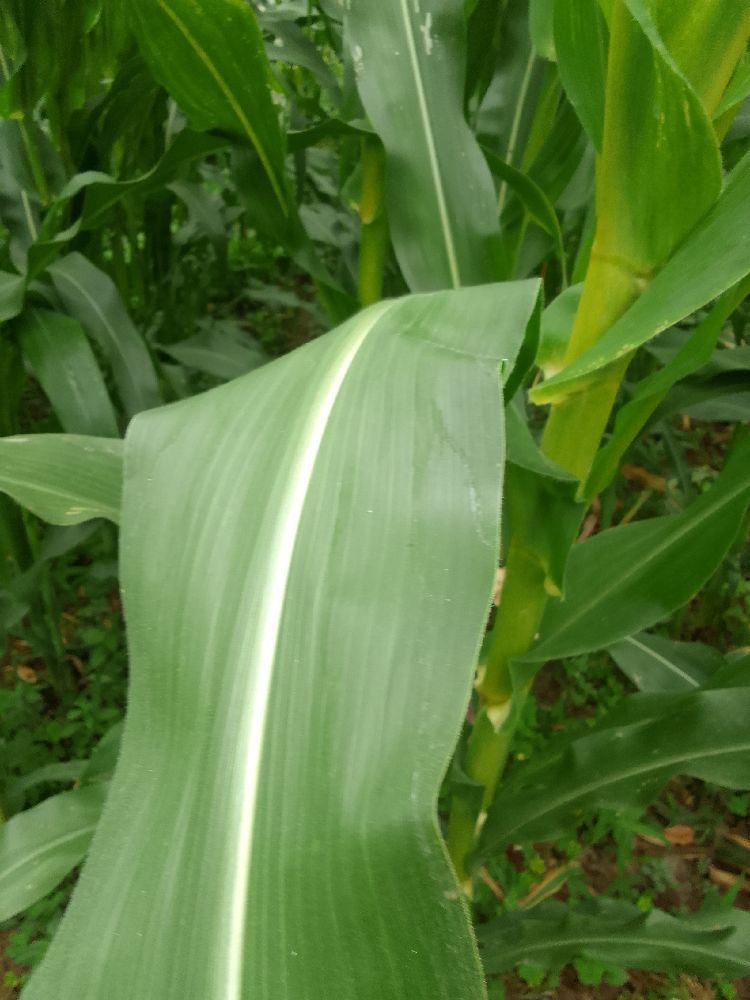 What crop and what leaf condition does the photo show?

maize, healthy
